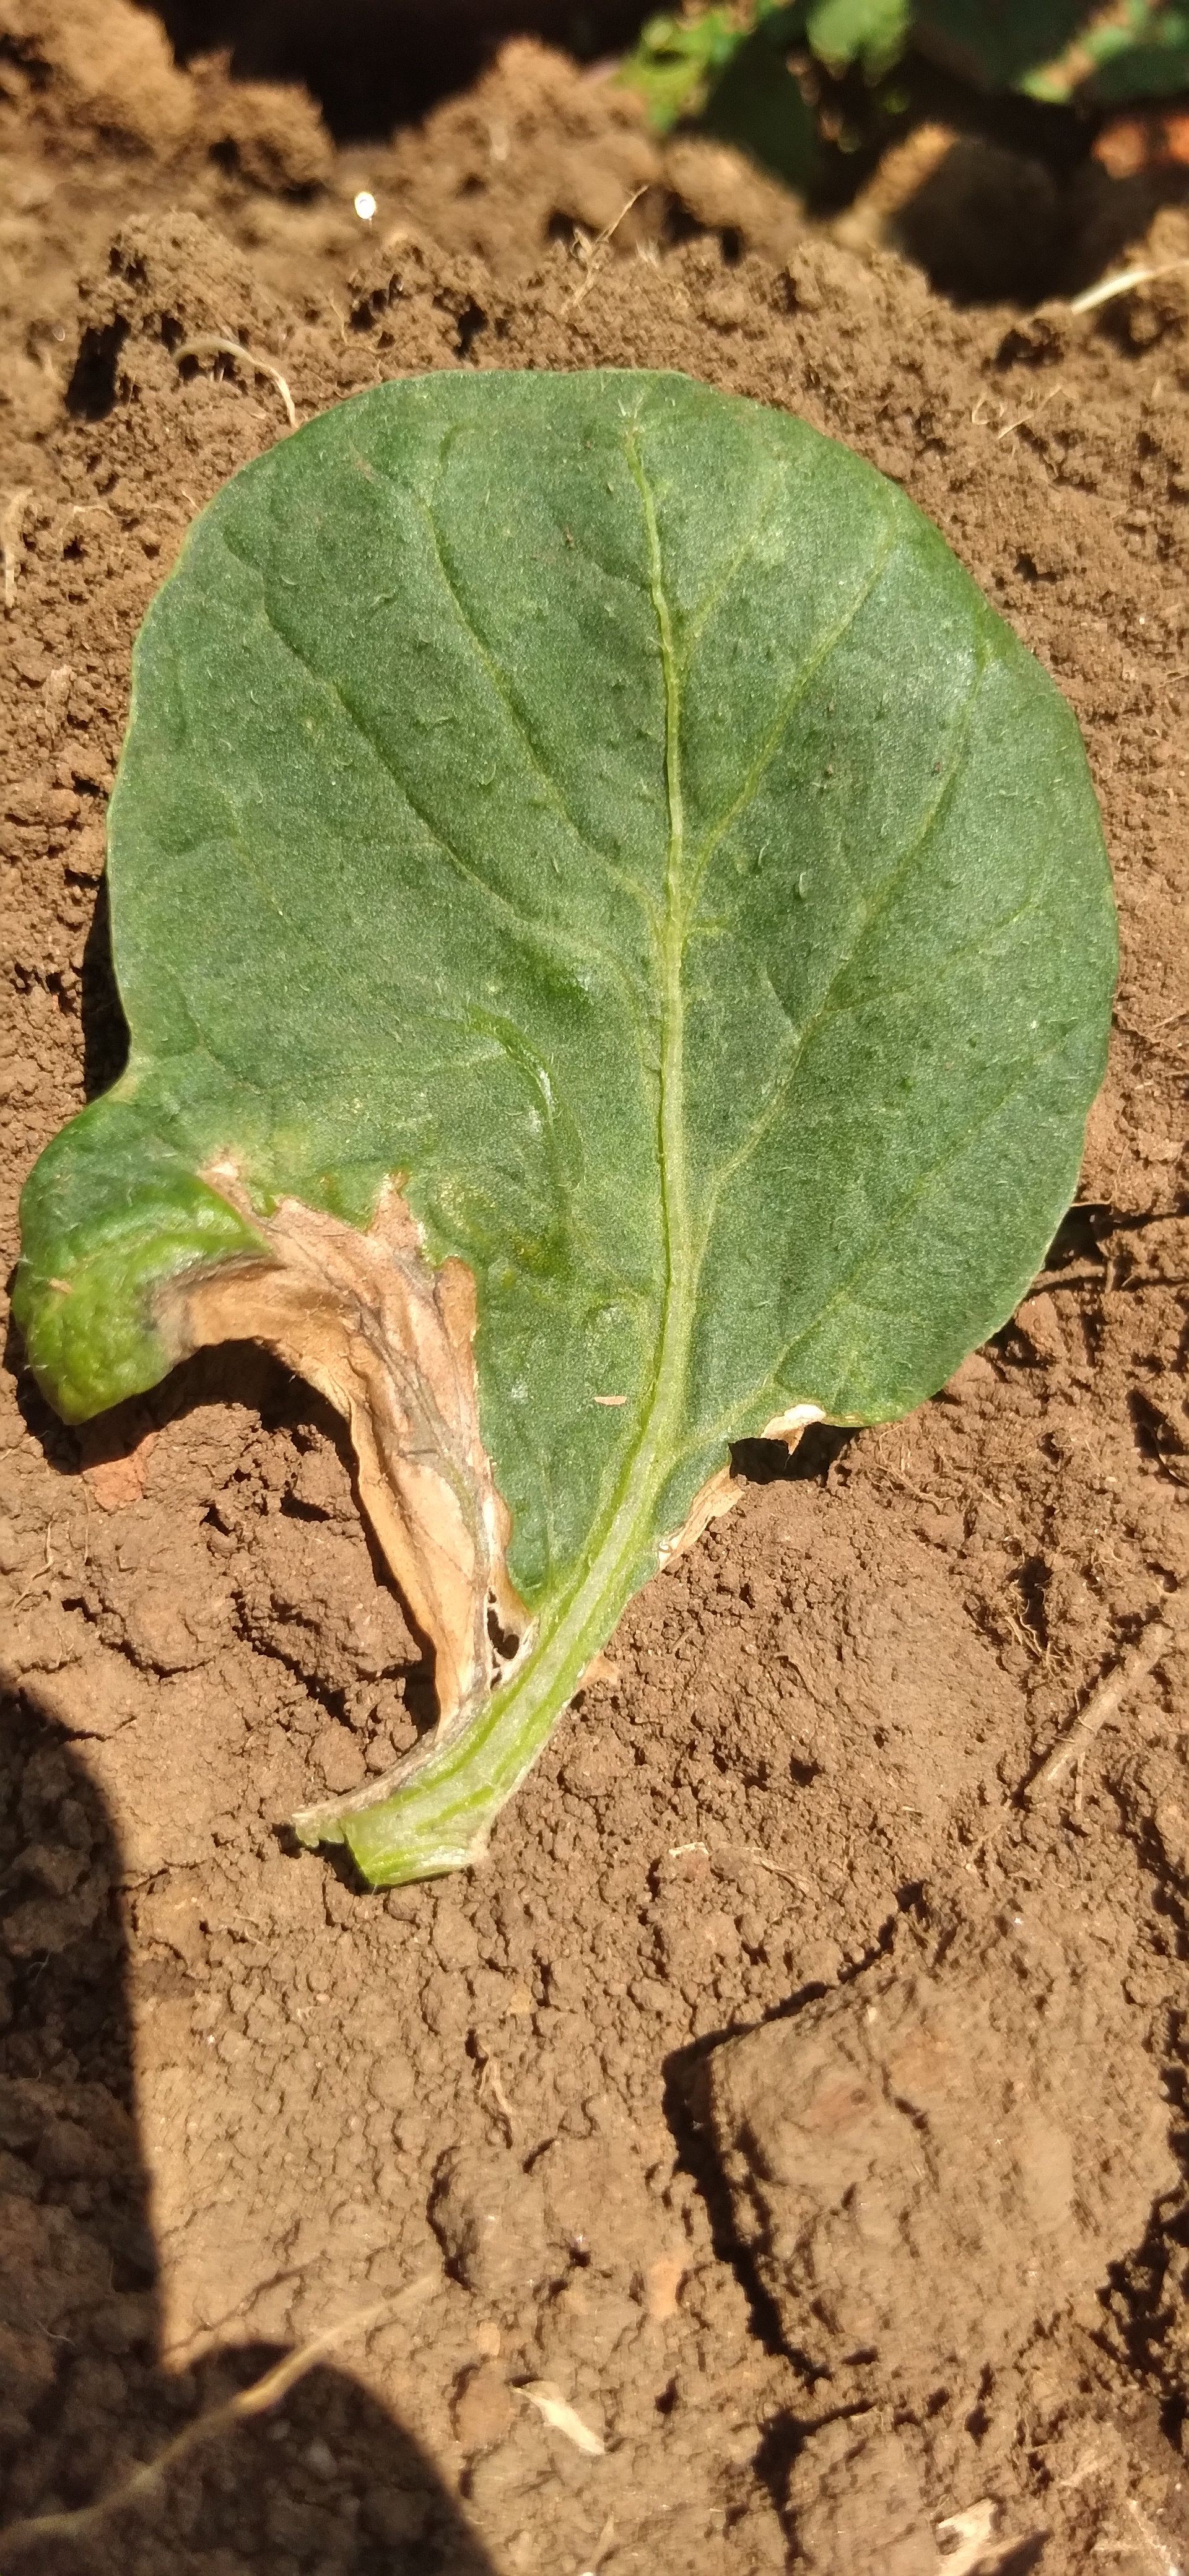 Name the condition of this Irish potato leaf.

early blight
